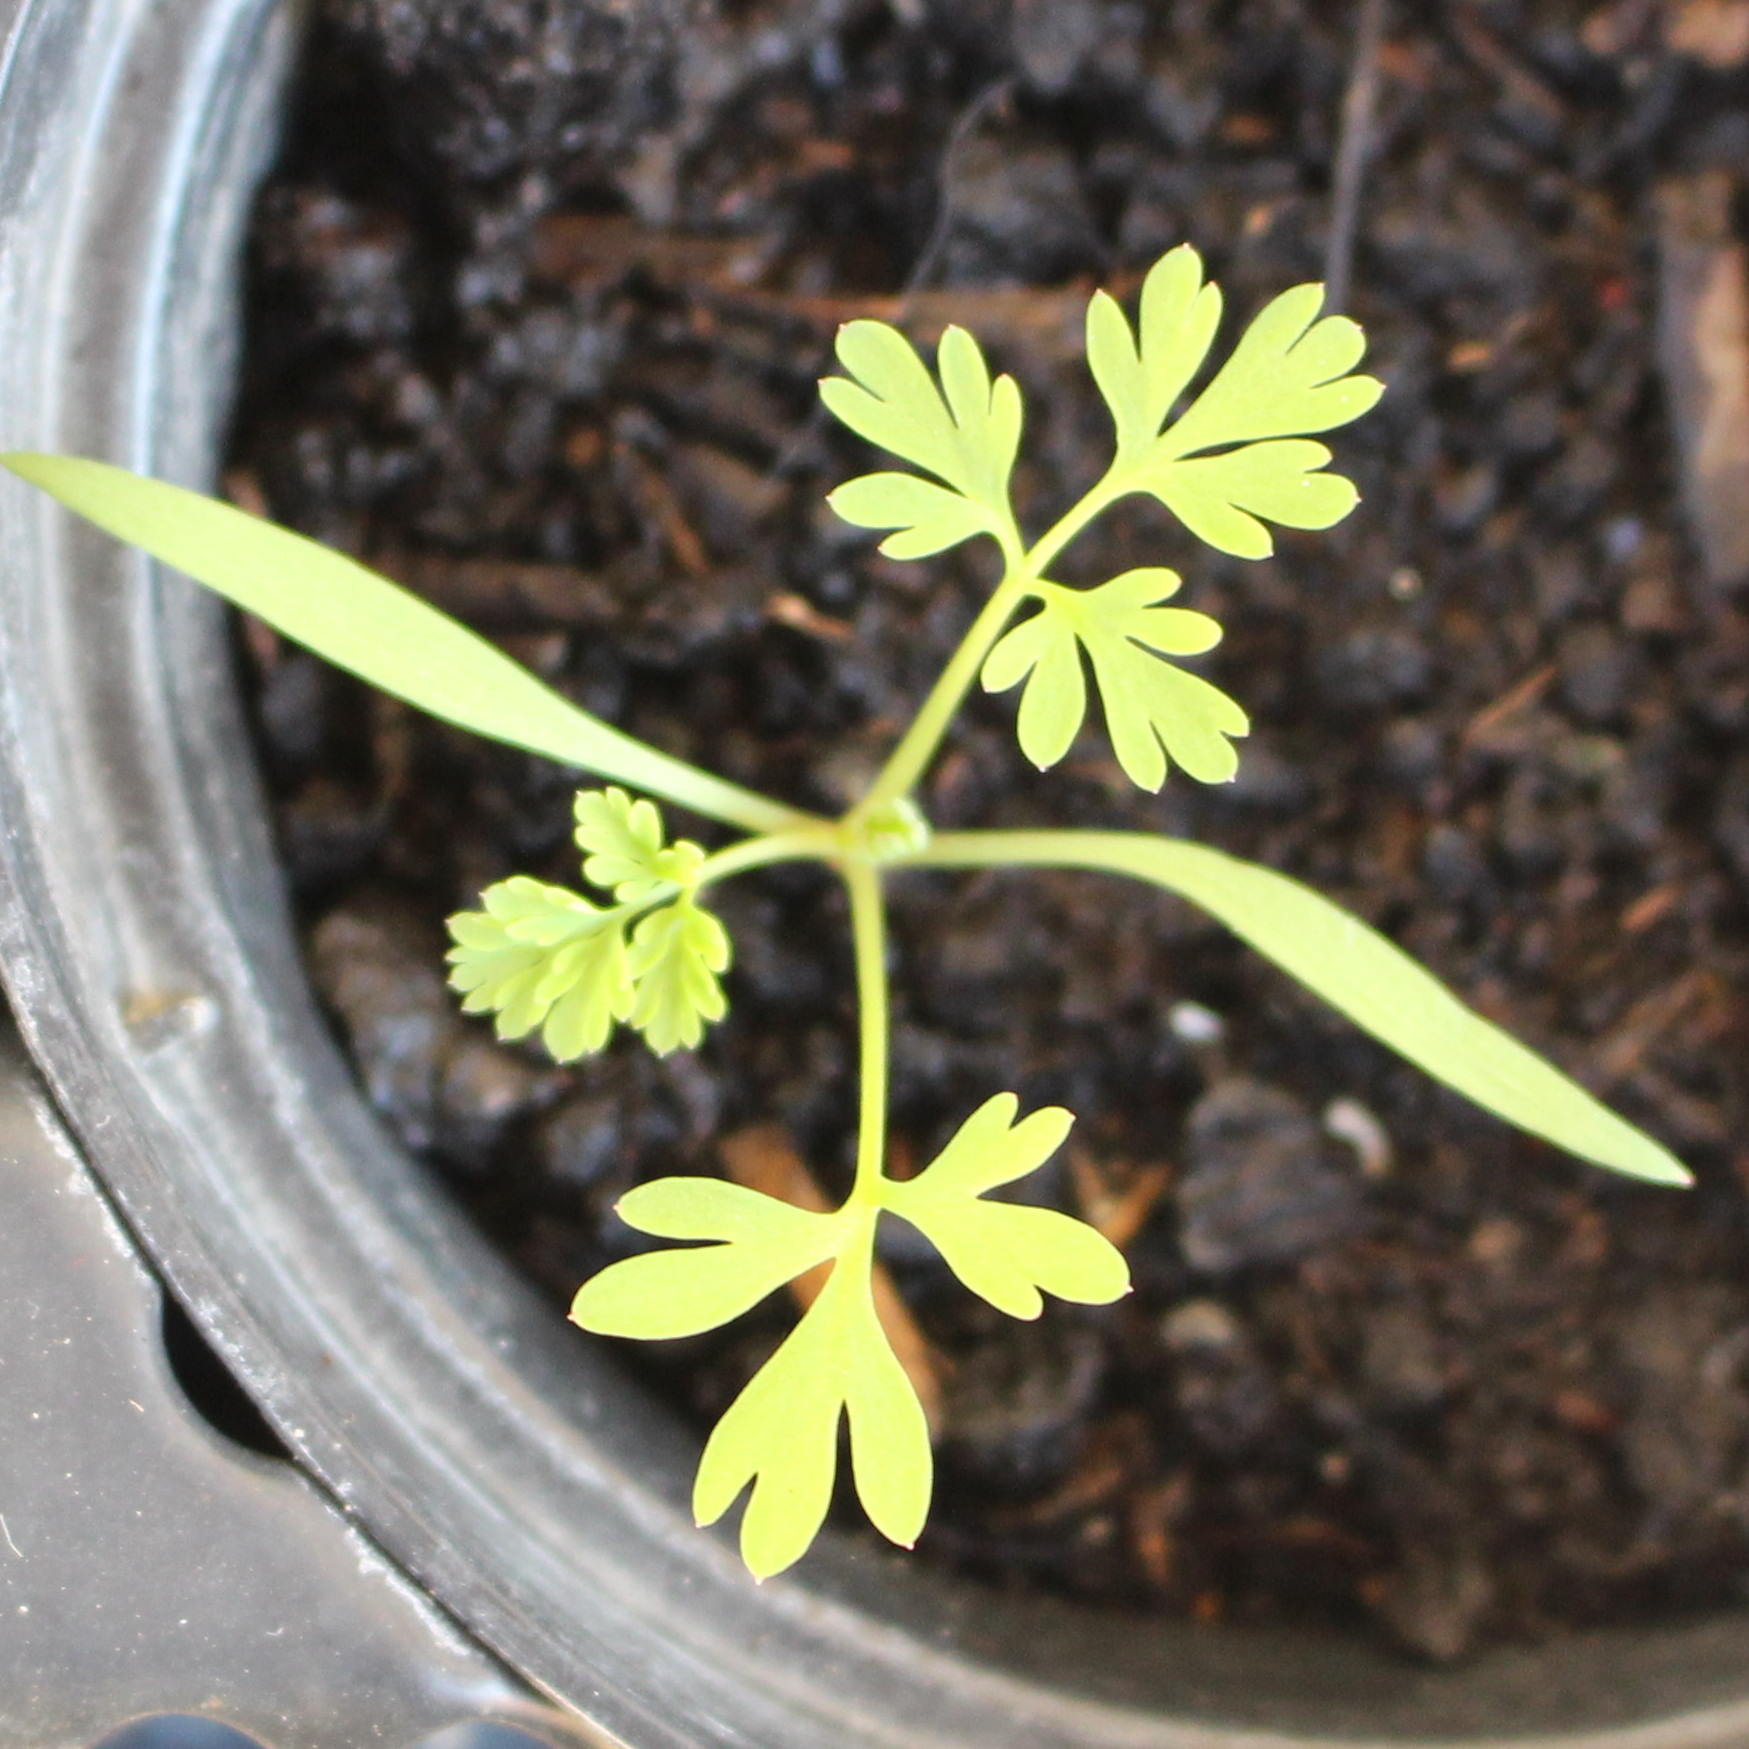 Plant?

Fumaria officinalis
